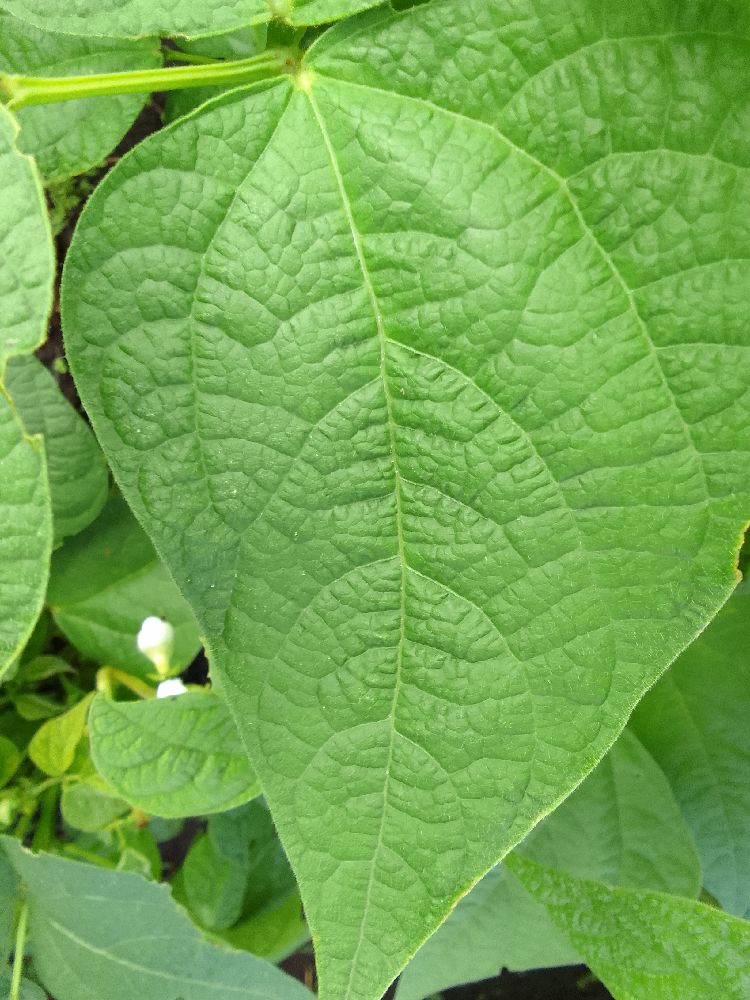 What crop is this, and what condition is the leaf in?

common bean, healthy
